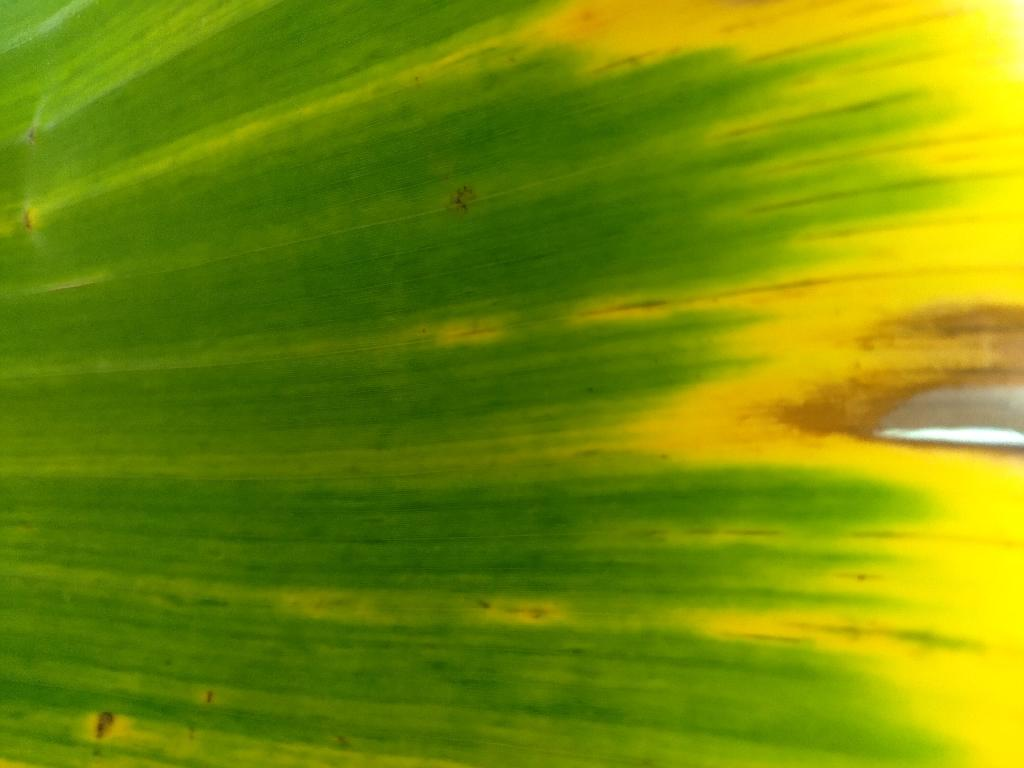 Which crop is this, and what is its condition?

banana, fusarium wilt race 1
